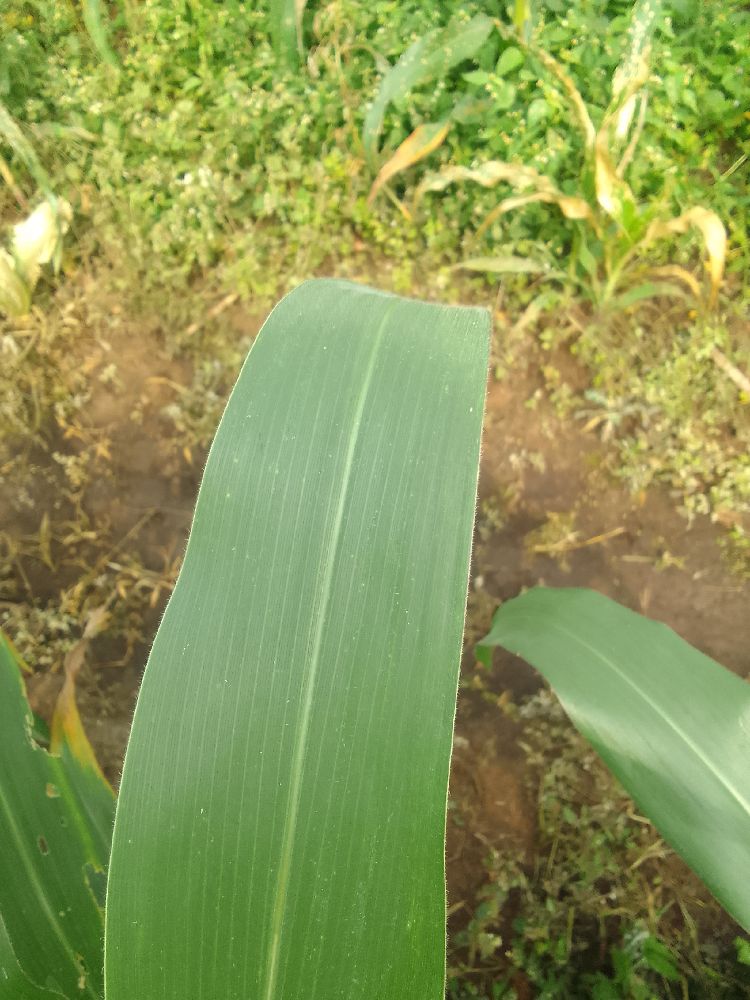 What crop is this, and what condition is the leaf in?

maize, healthy
